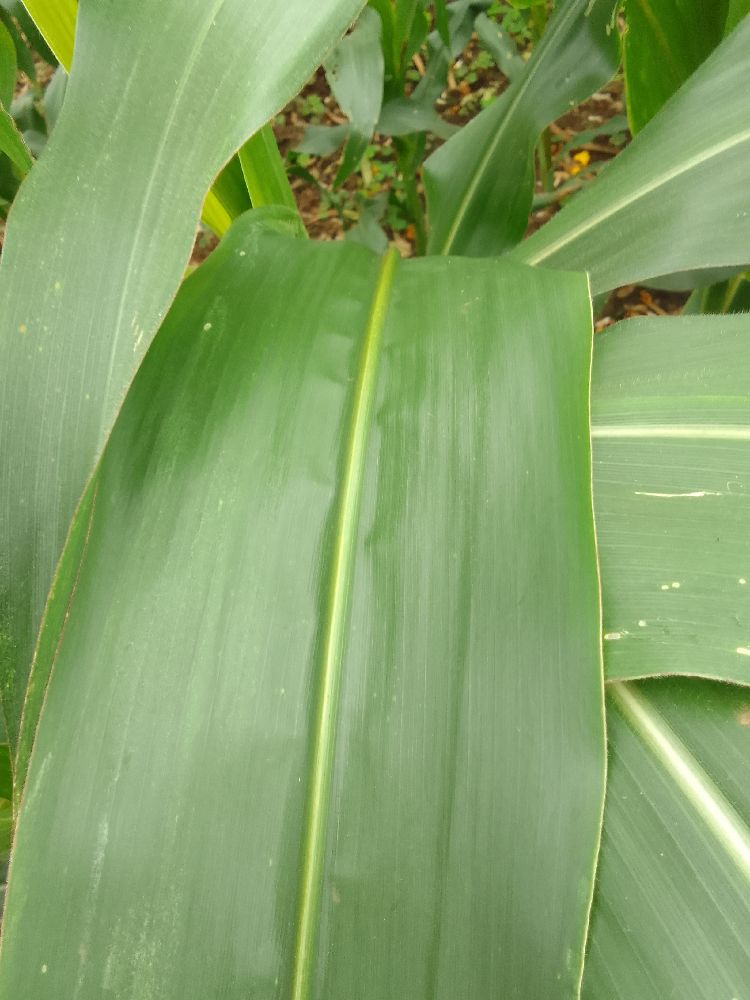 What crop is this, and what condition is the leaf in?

maize, healthy
